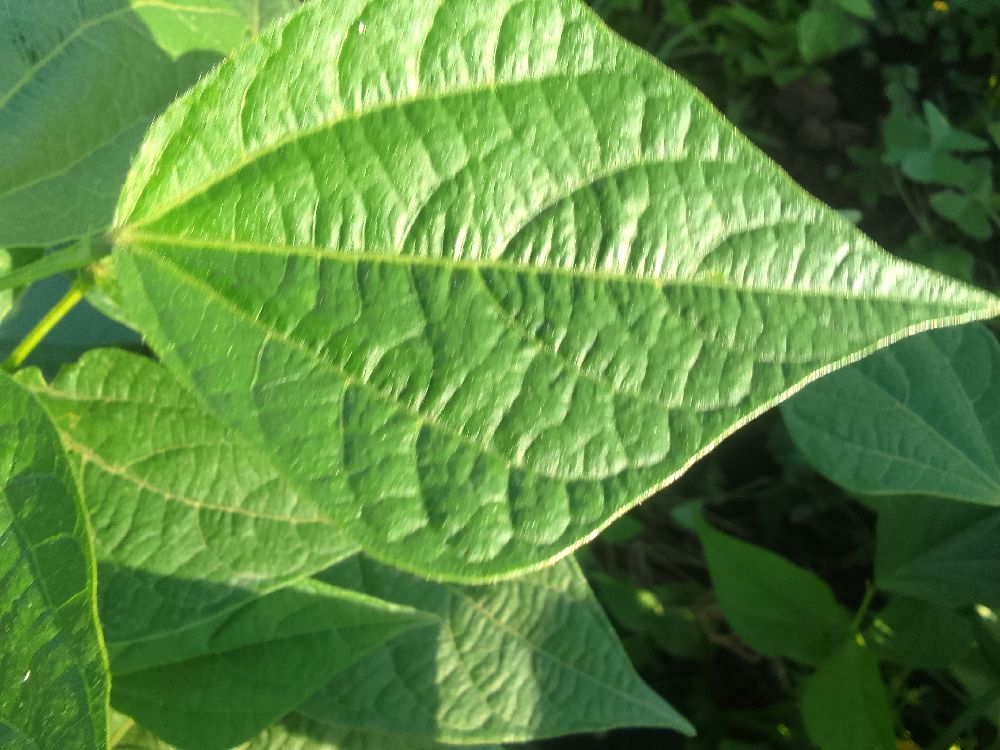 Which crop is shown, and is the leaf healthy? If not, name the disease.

common bean, healthy
